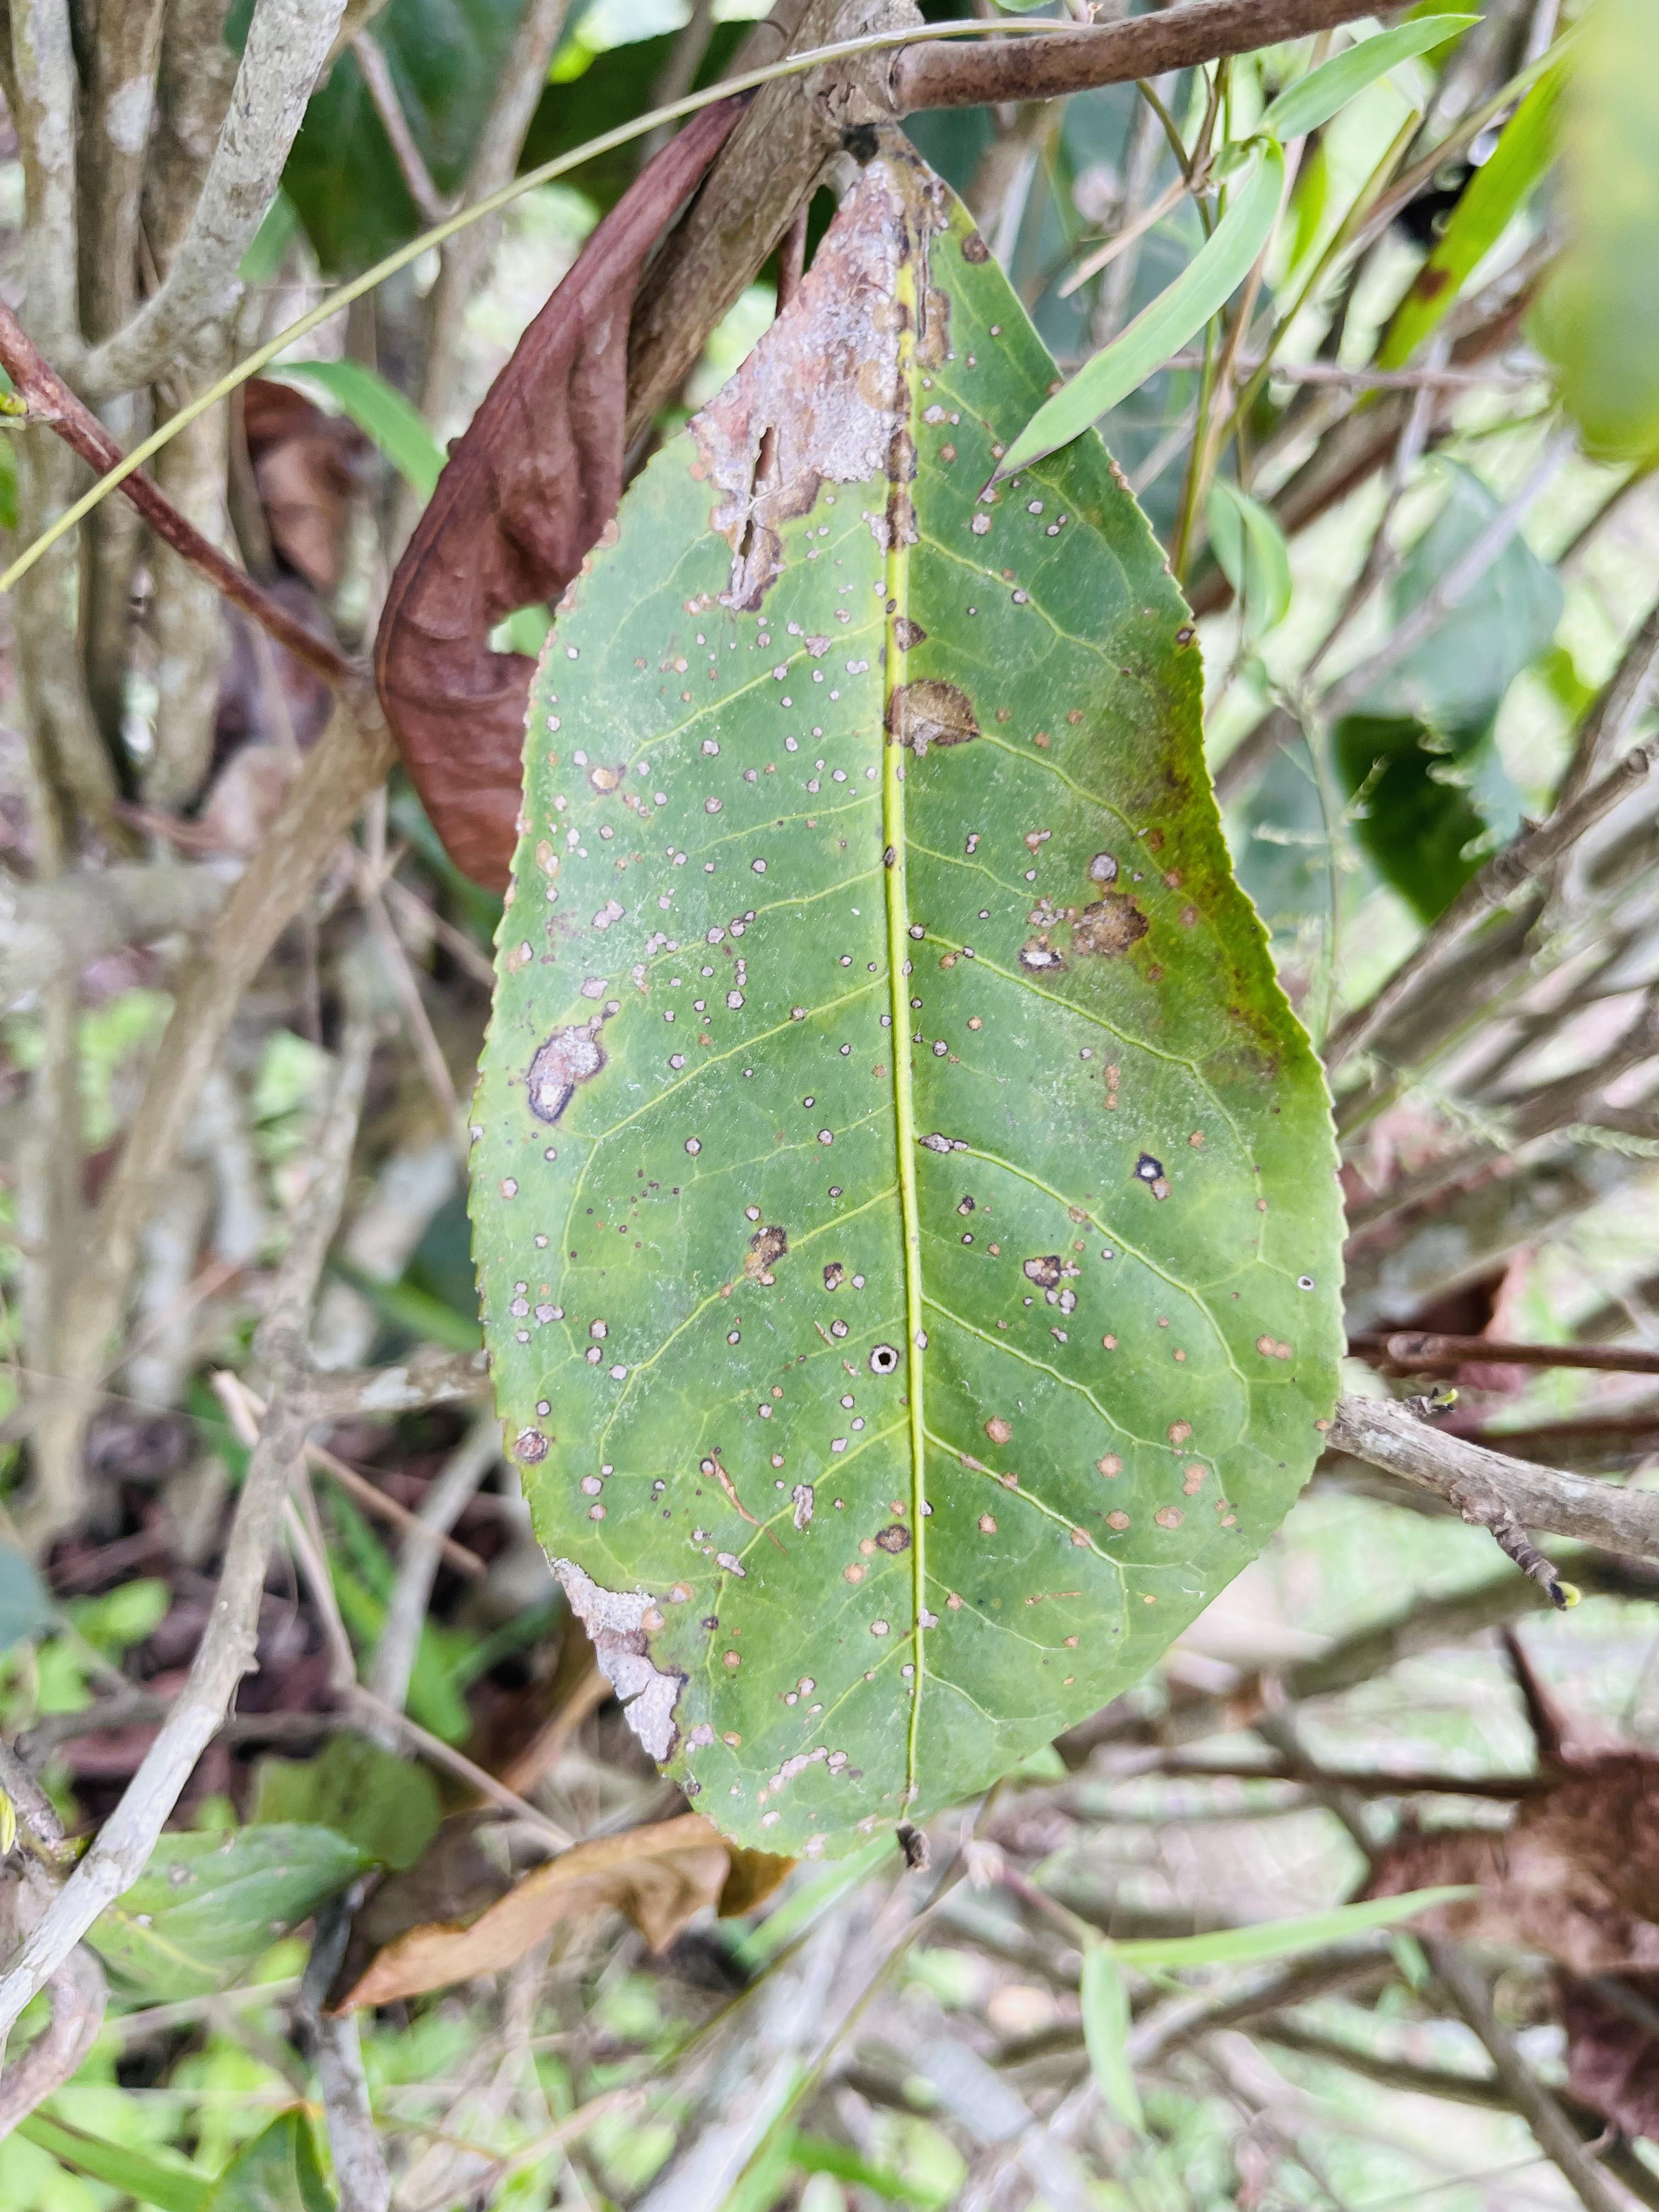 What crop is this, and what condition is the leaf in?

tea, red rust
